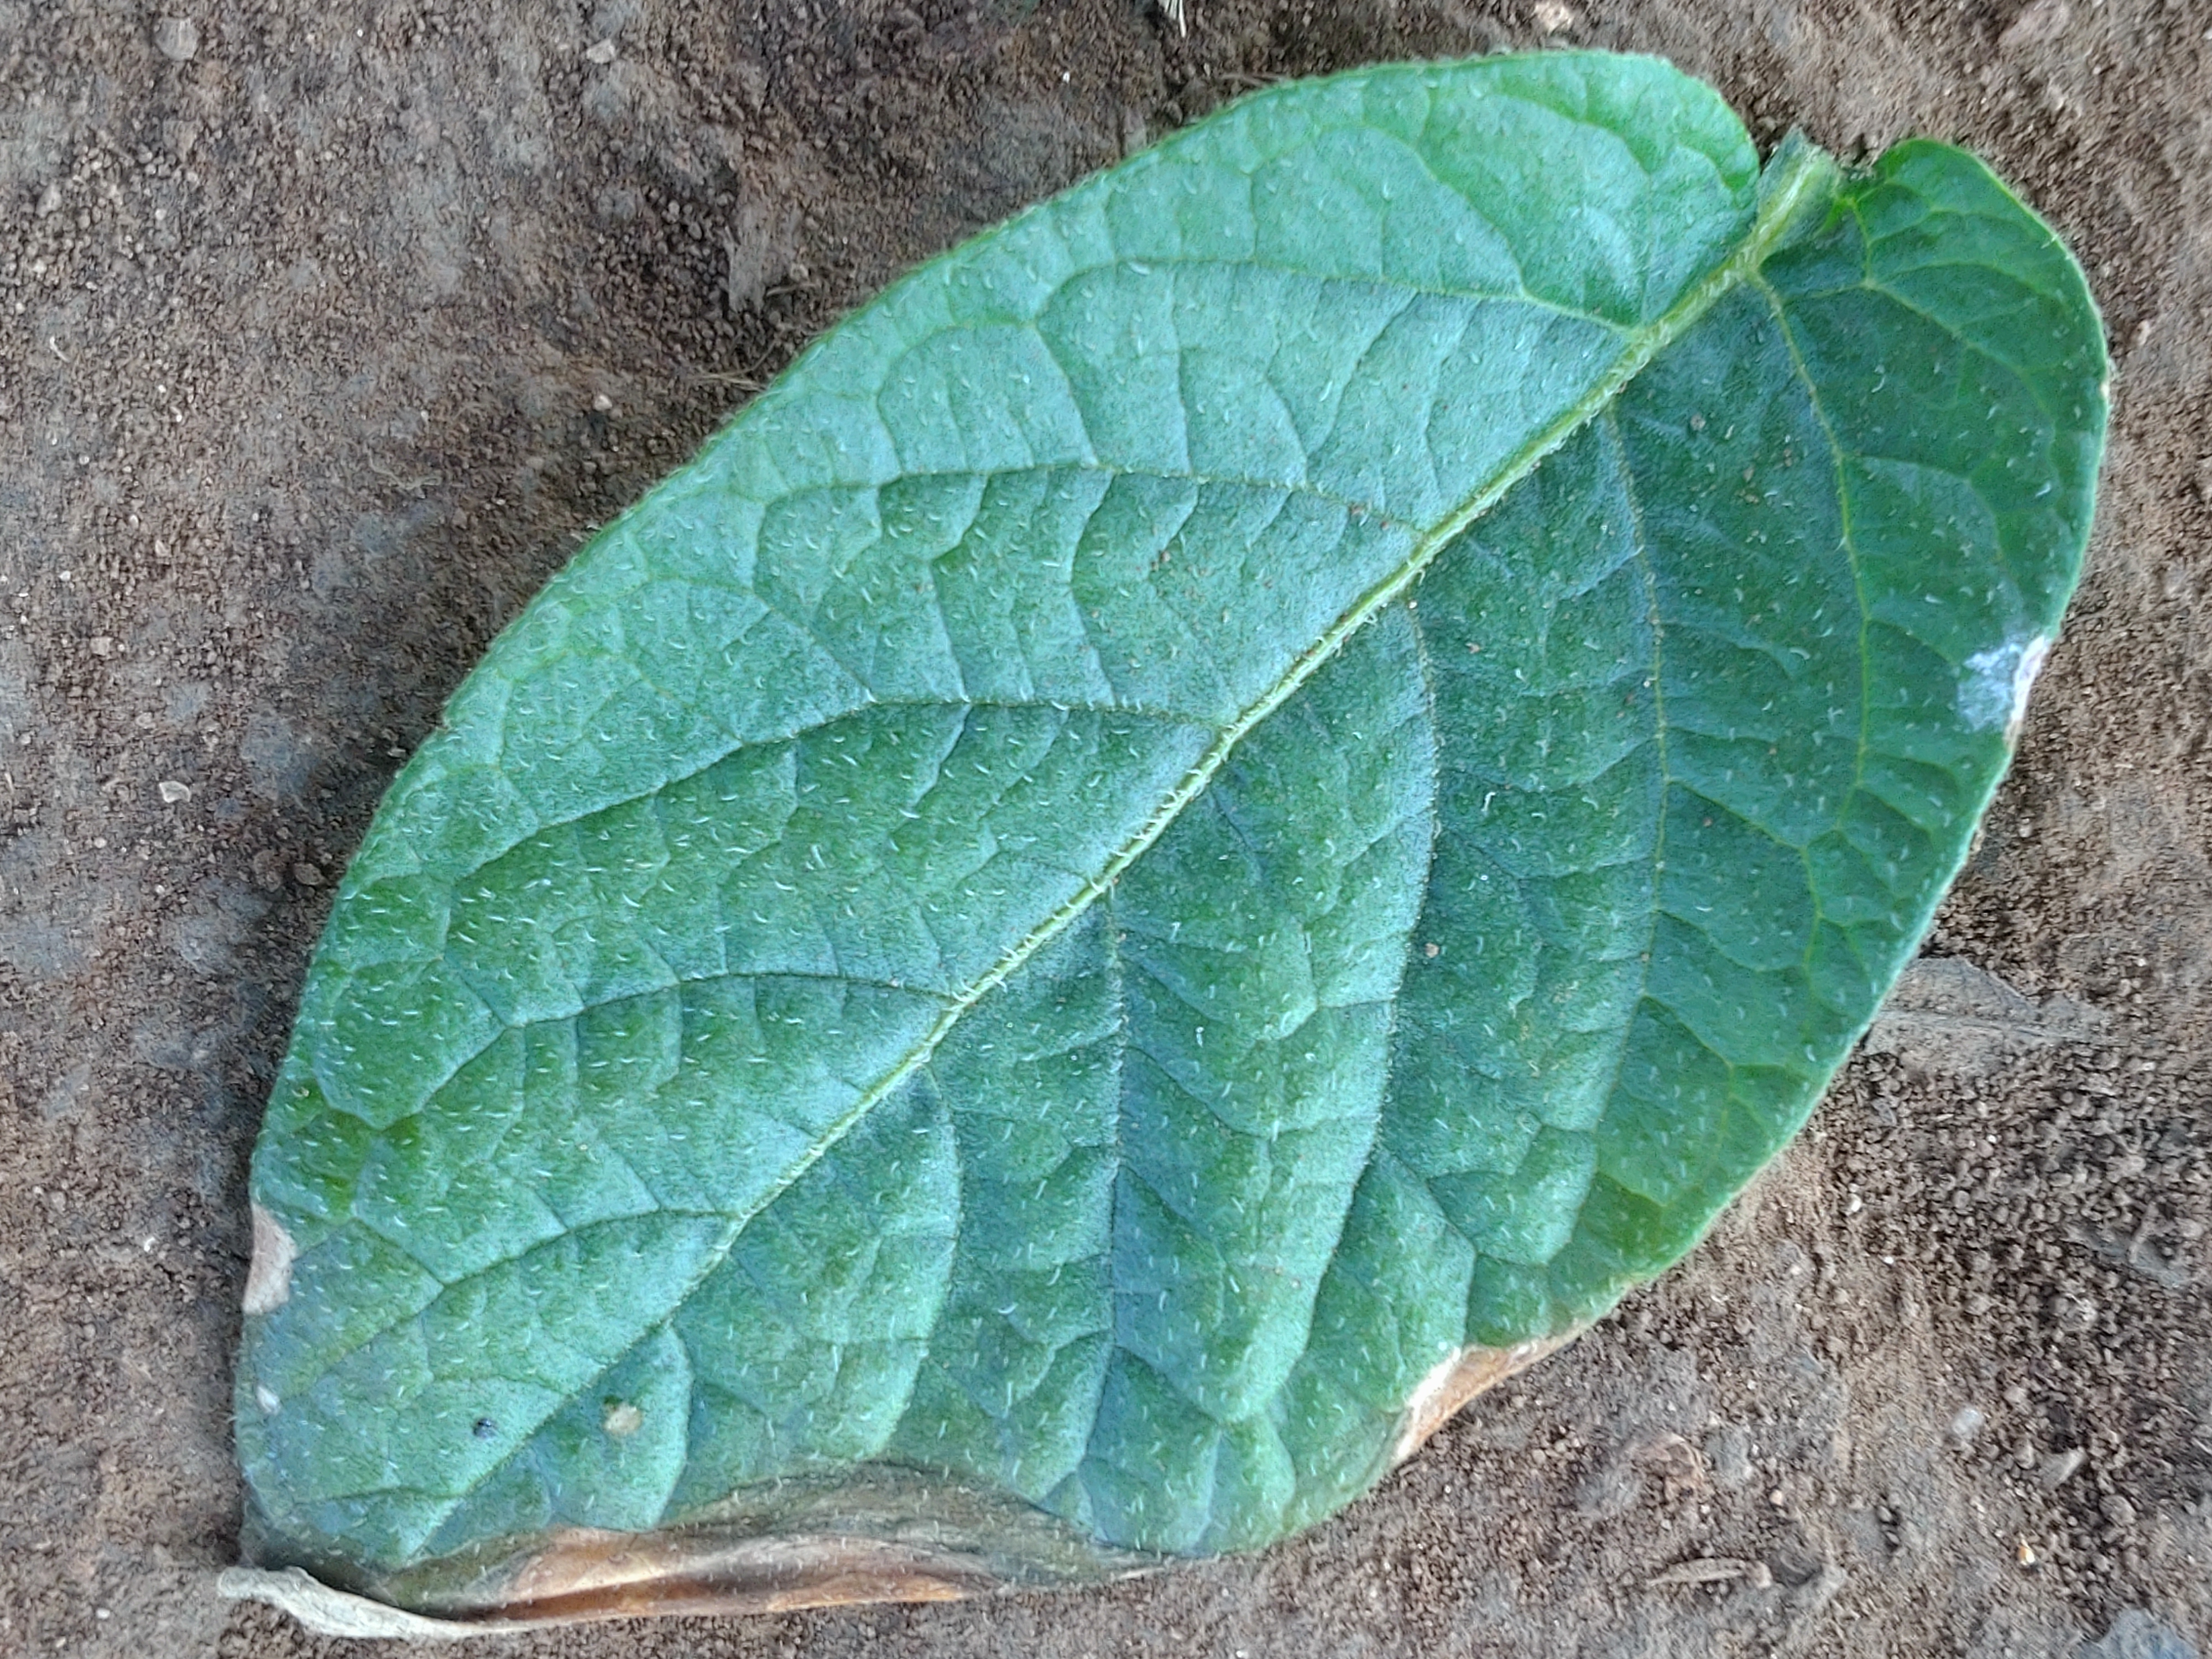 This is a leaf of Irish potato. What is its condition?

early blight
